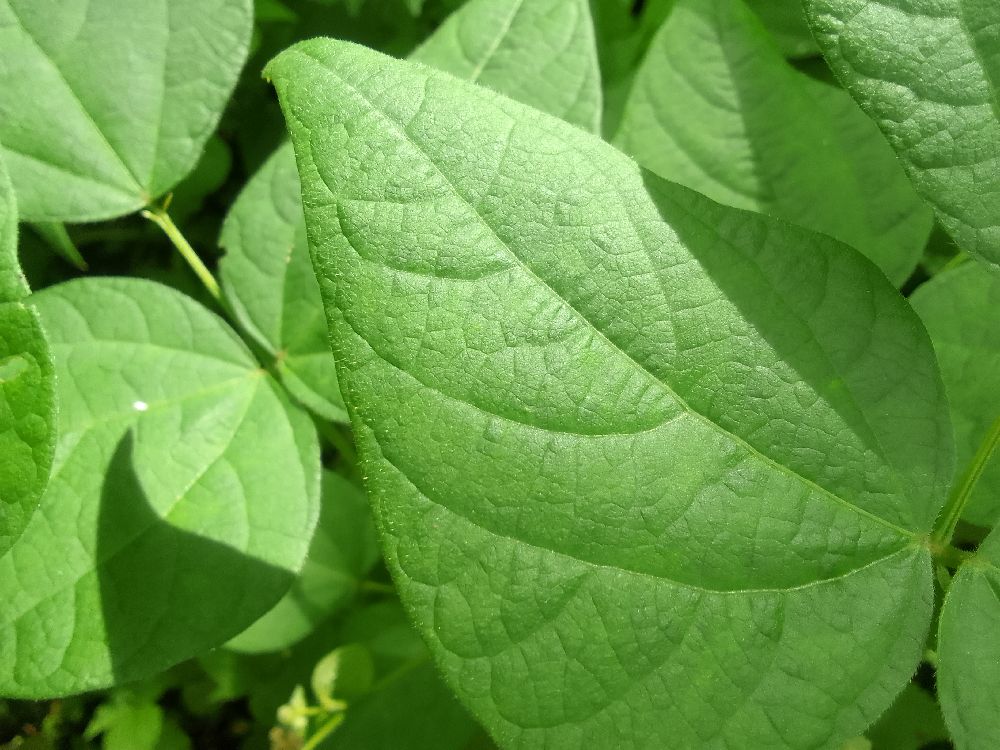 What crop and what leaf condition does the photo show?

common bean, healthy
